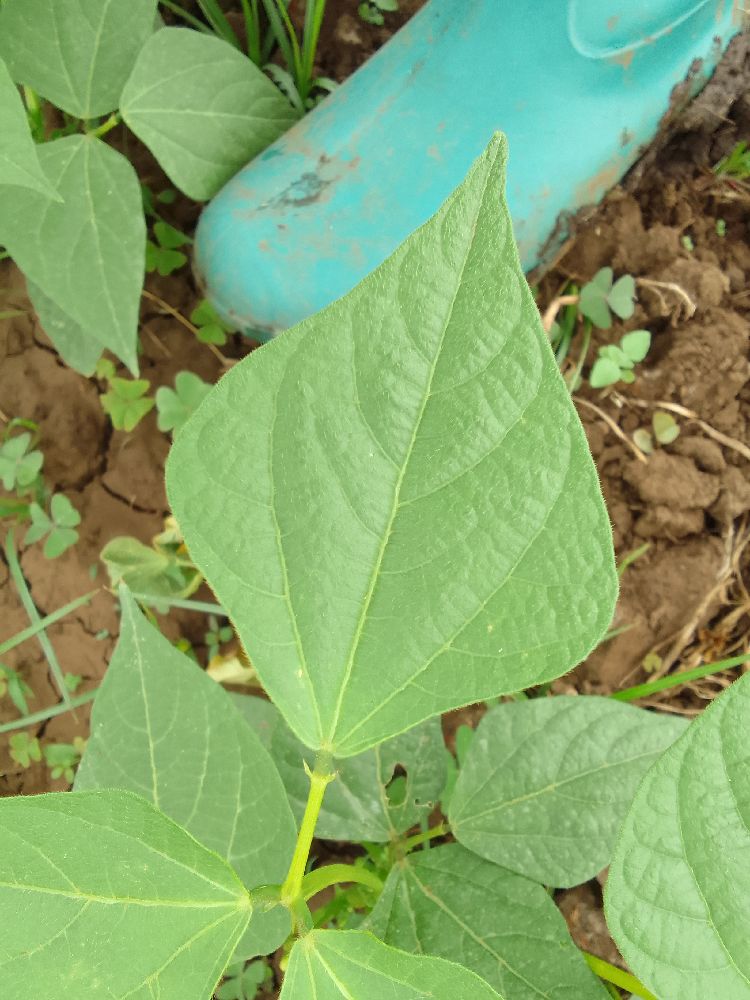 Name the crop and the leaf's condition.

common bean, healthy
